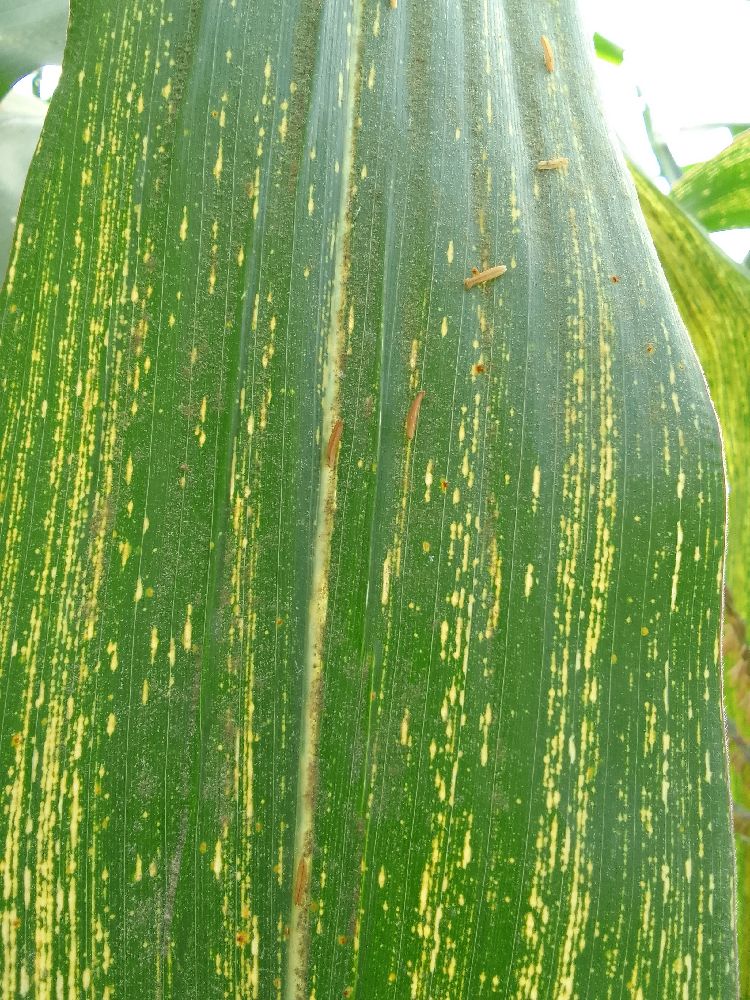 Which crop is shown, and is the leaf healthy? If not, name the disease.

maize, maize streak virus
